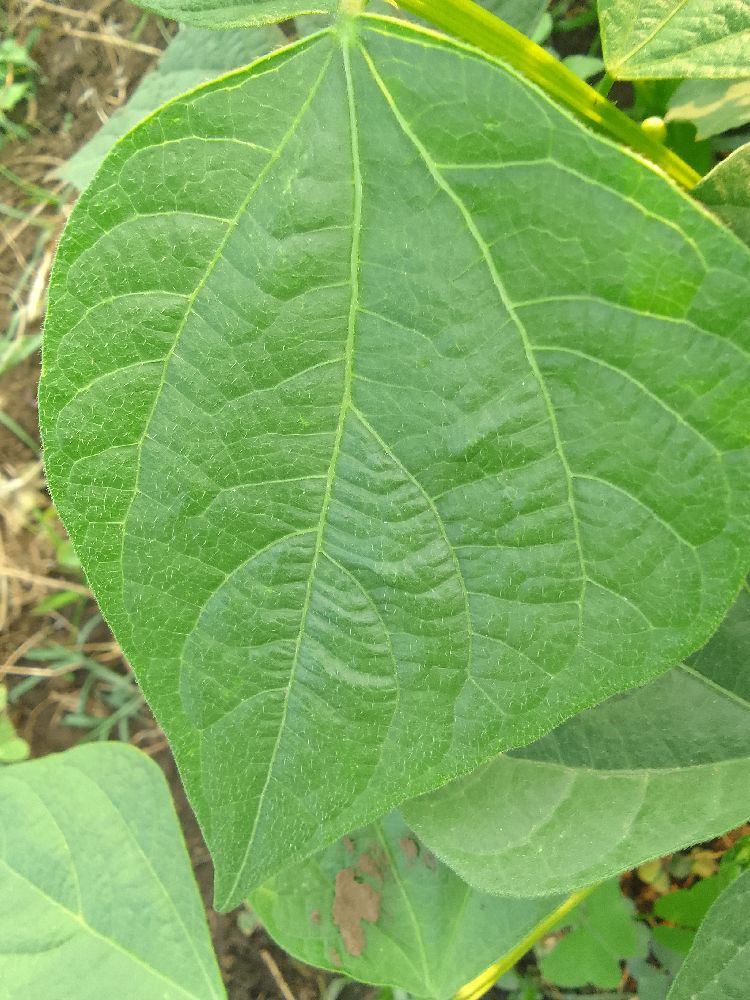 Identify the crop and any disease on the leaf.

common bean, healthy
